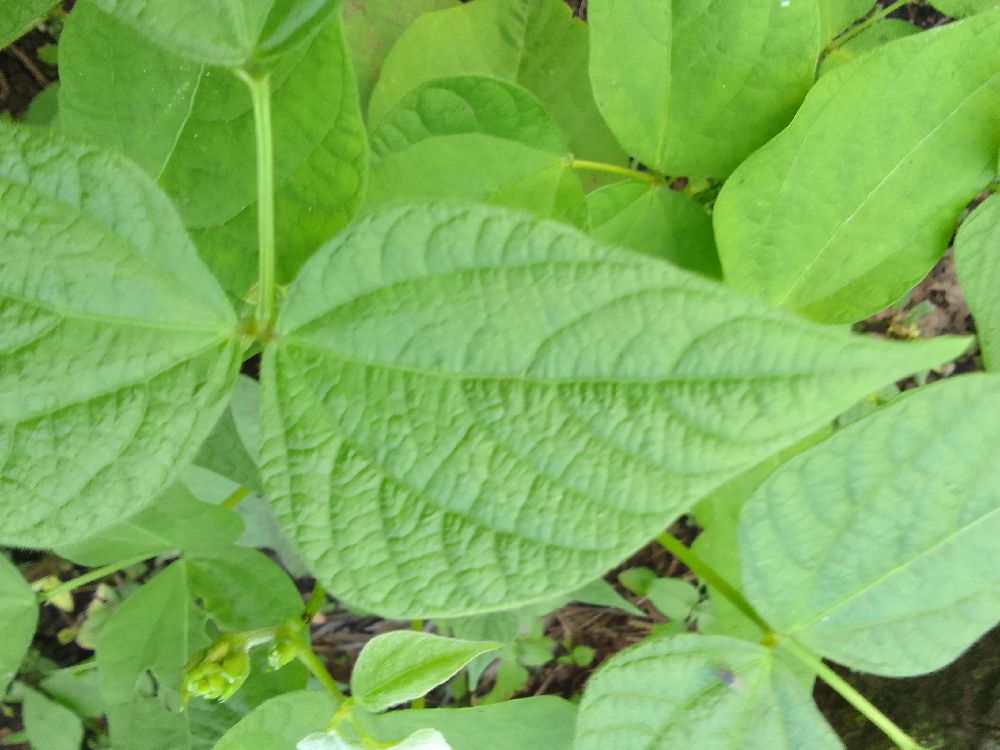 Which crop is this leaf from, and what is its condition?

common bean, healthy
